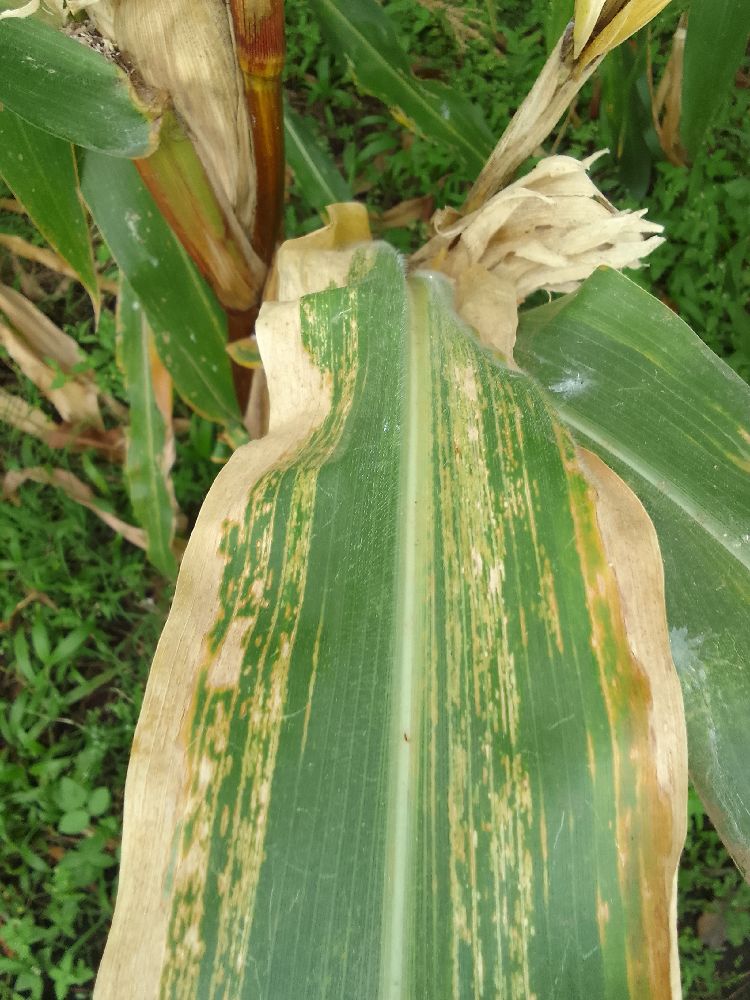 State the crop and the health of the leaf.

maize, maize lethal necrosis
